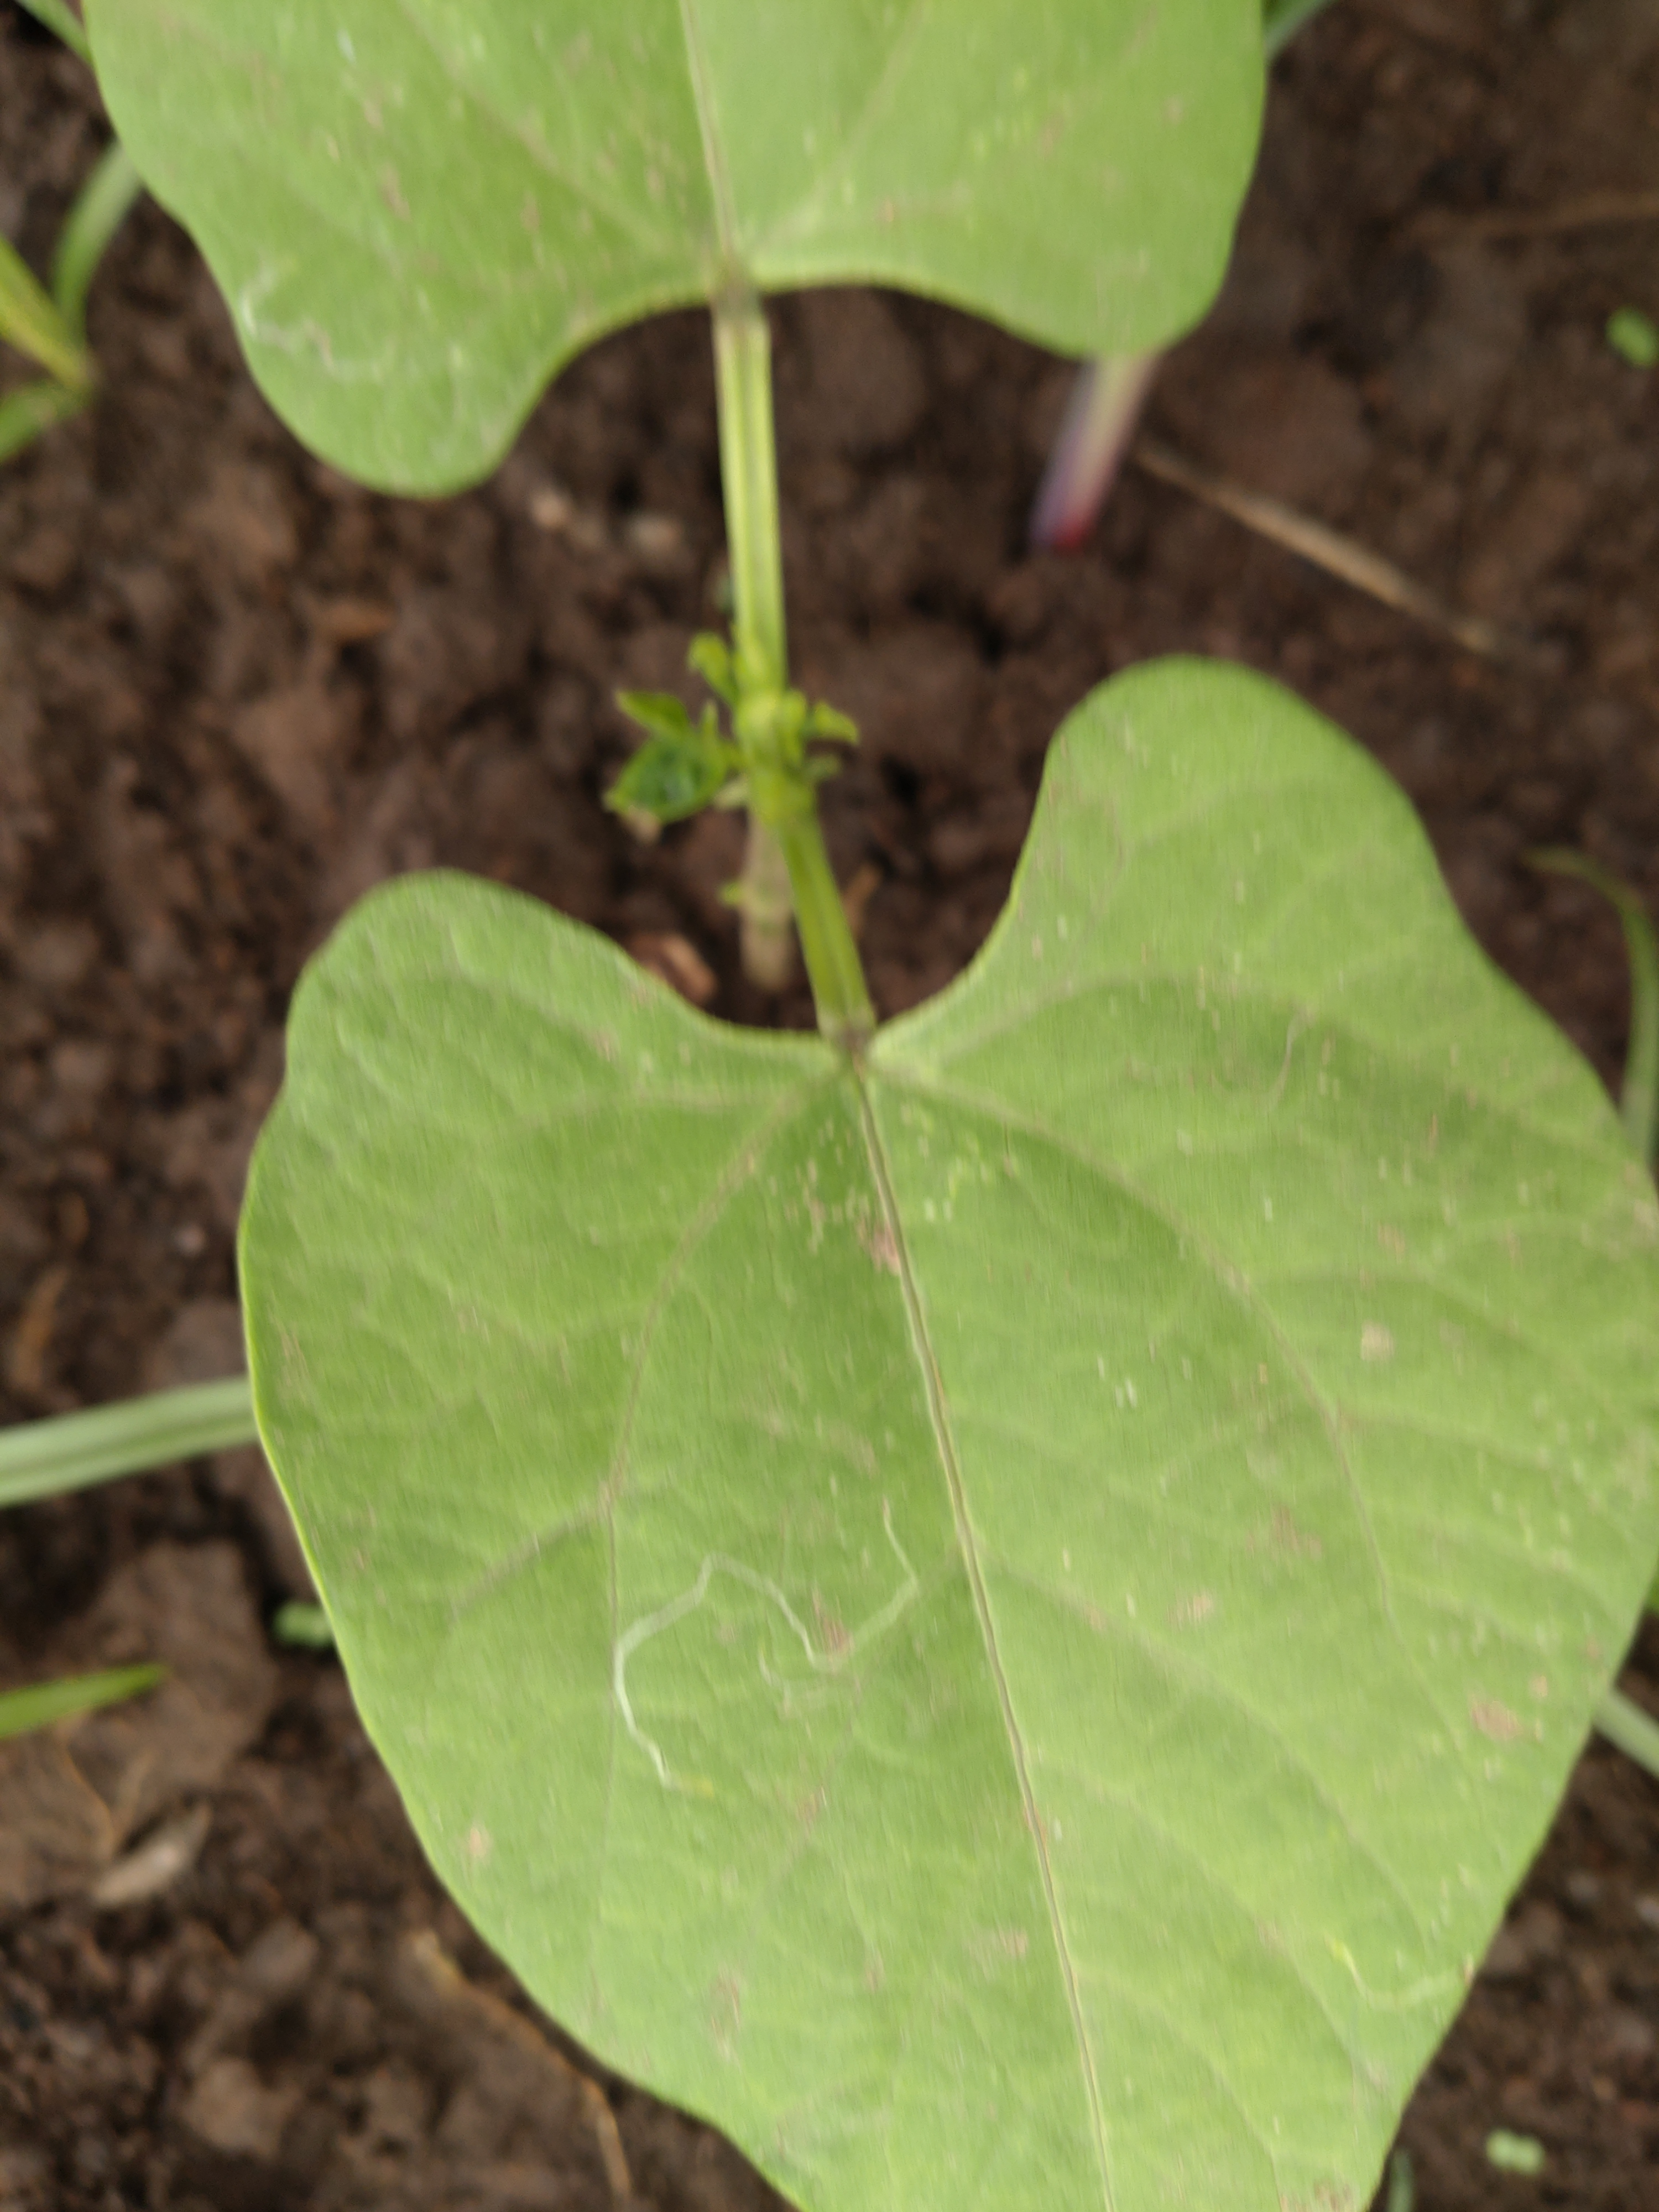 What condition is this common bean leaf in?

healthy
